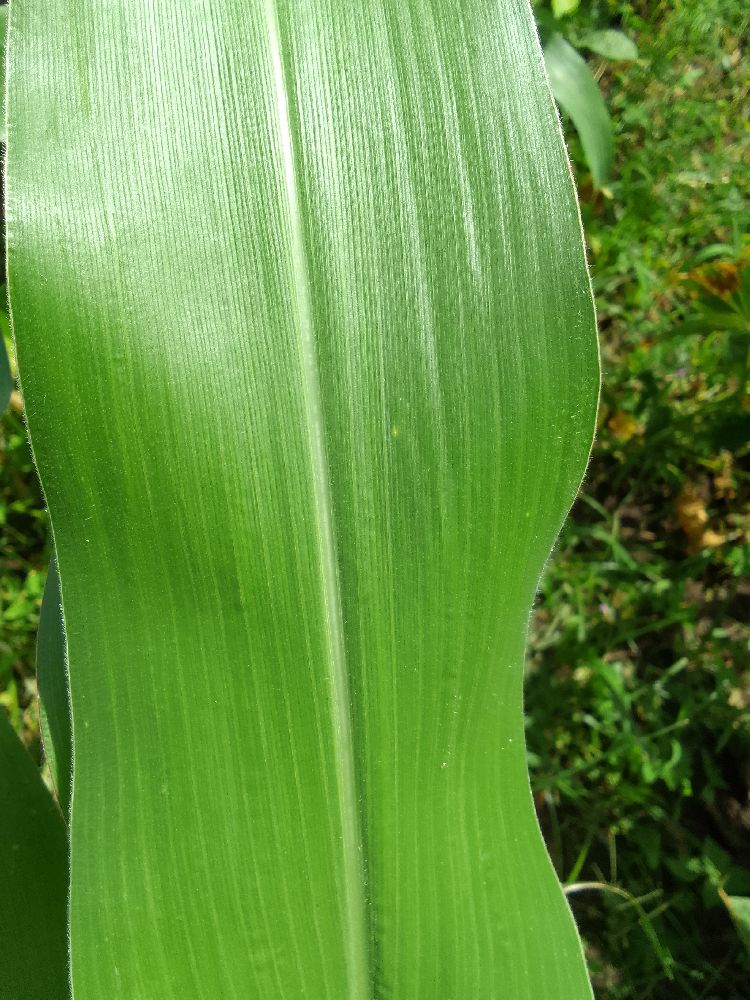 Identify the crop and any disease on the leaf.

maize, healthy
